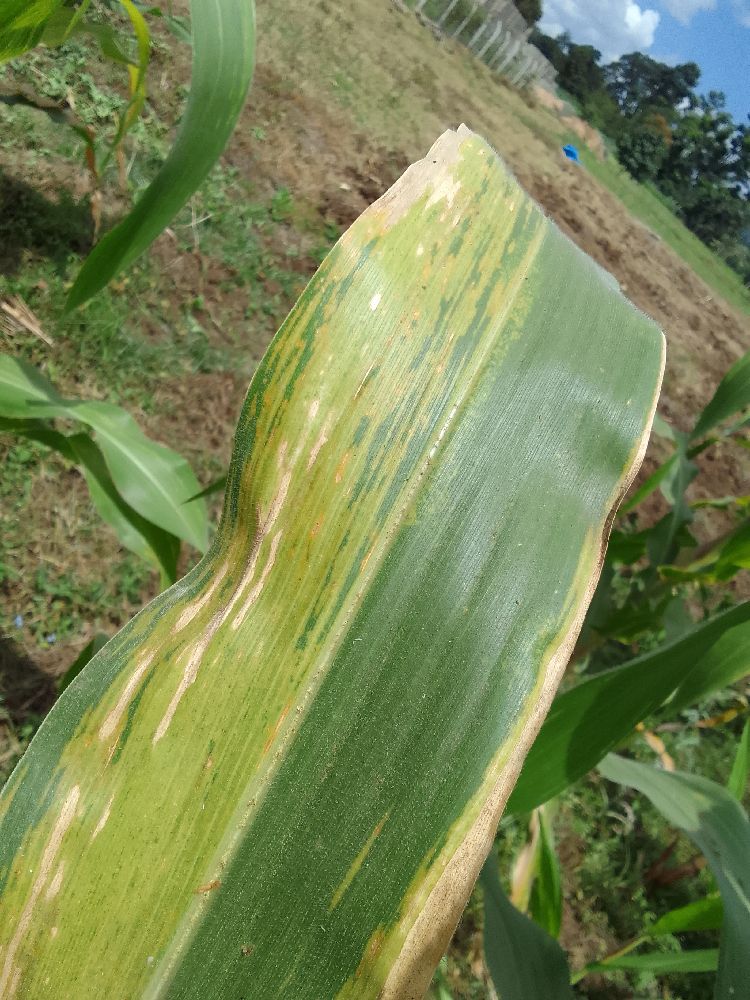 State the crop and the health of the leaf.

maize, maize lethal necrosis
